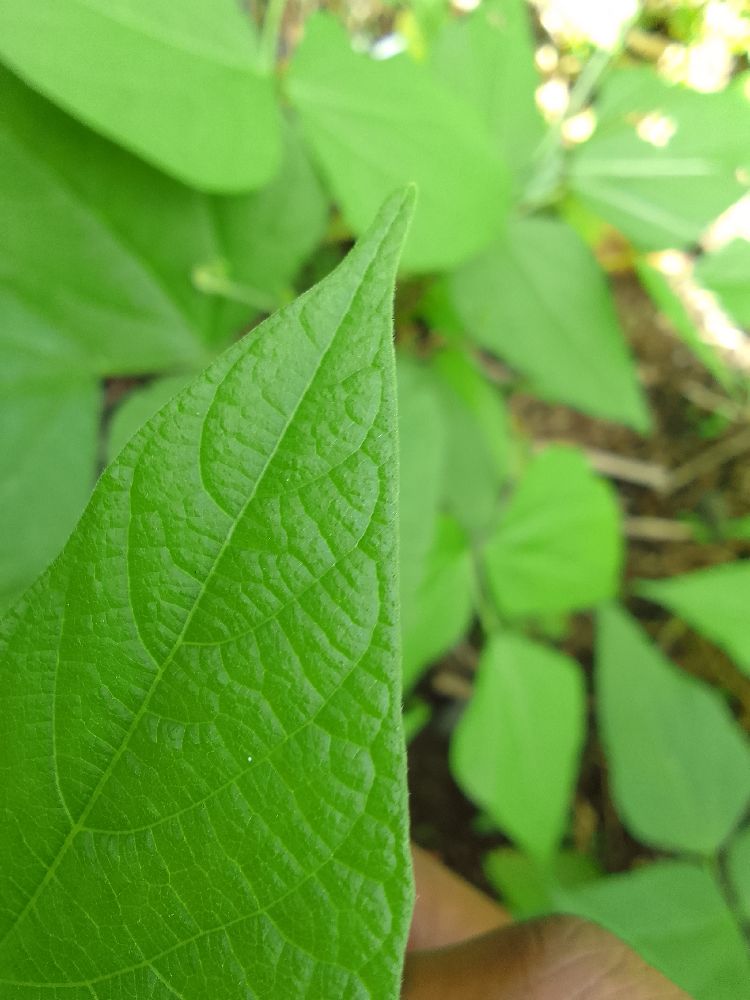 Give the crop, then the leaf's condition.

common bean, healthy
